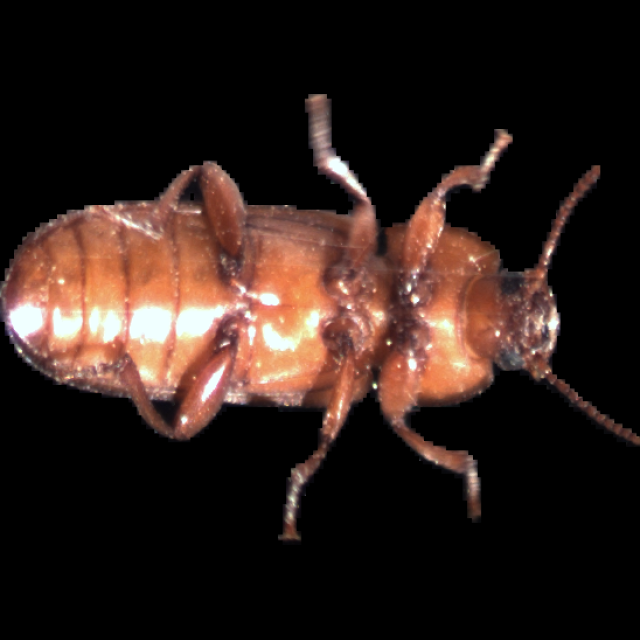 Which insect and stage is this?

mealworm beetle
